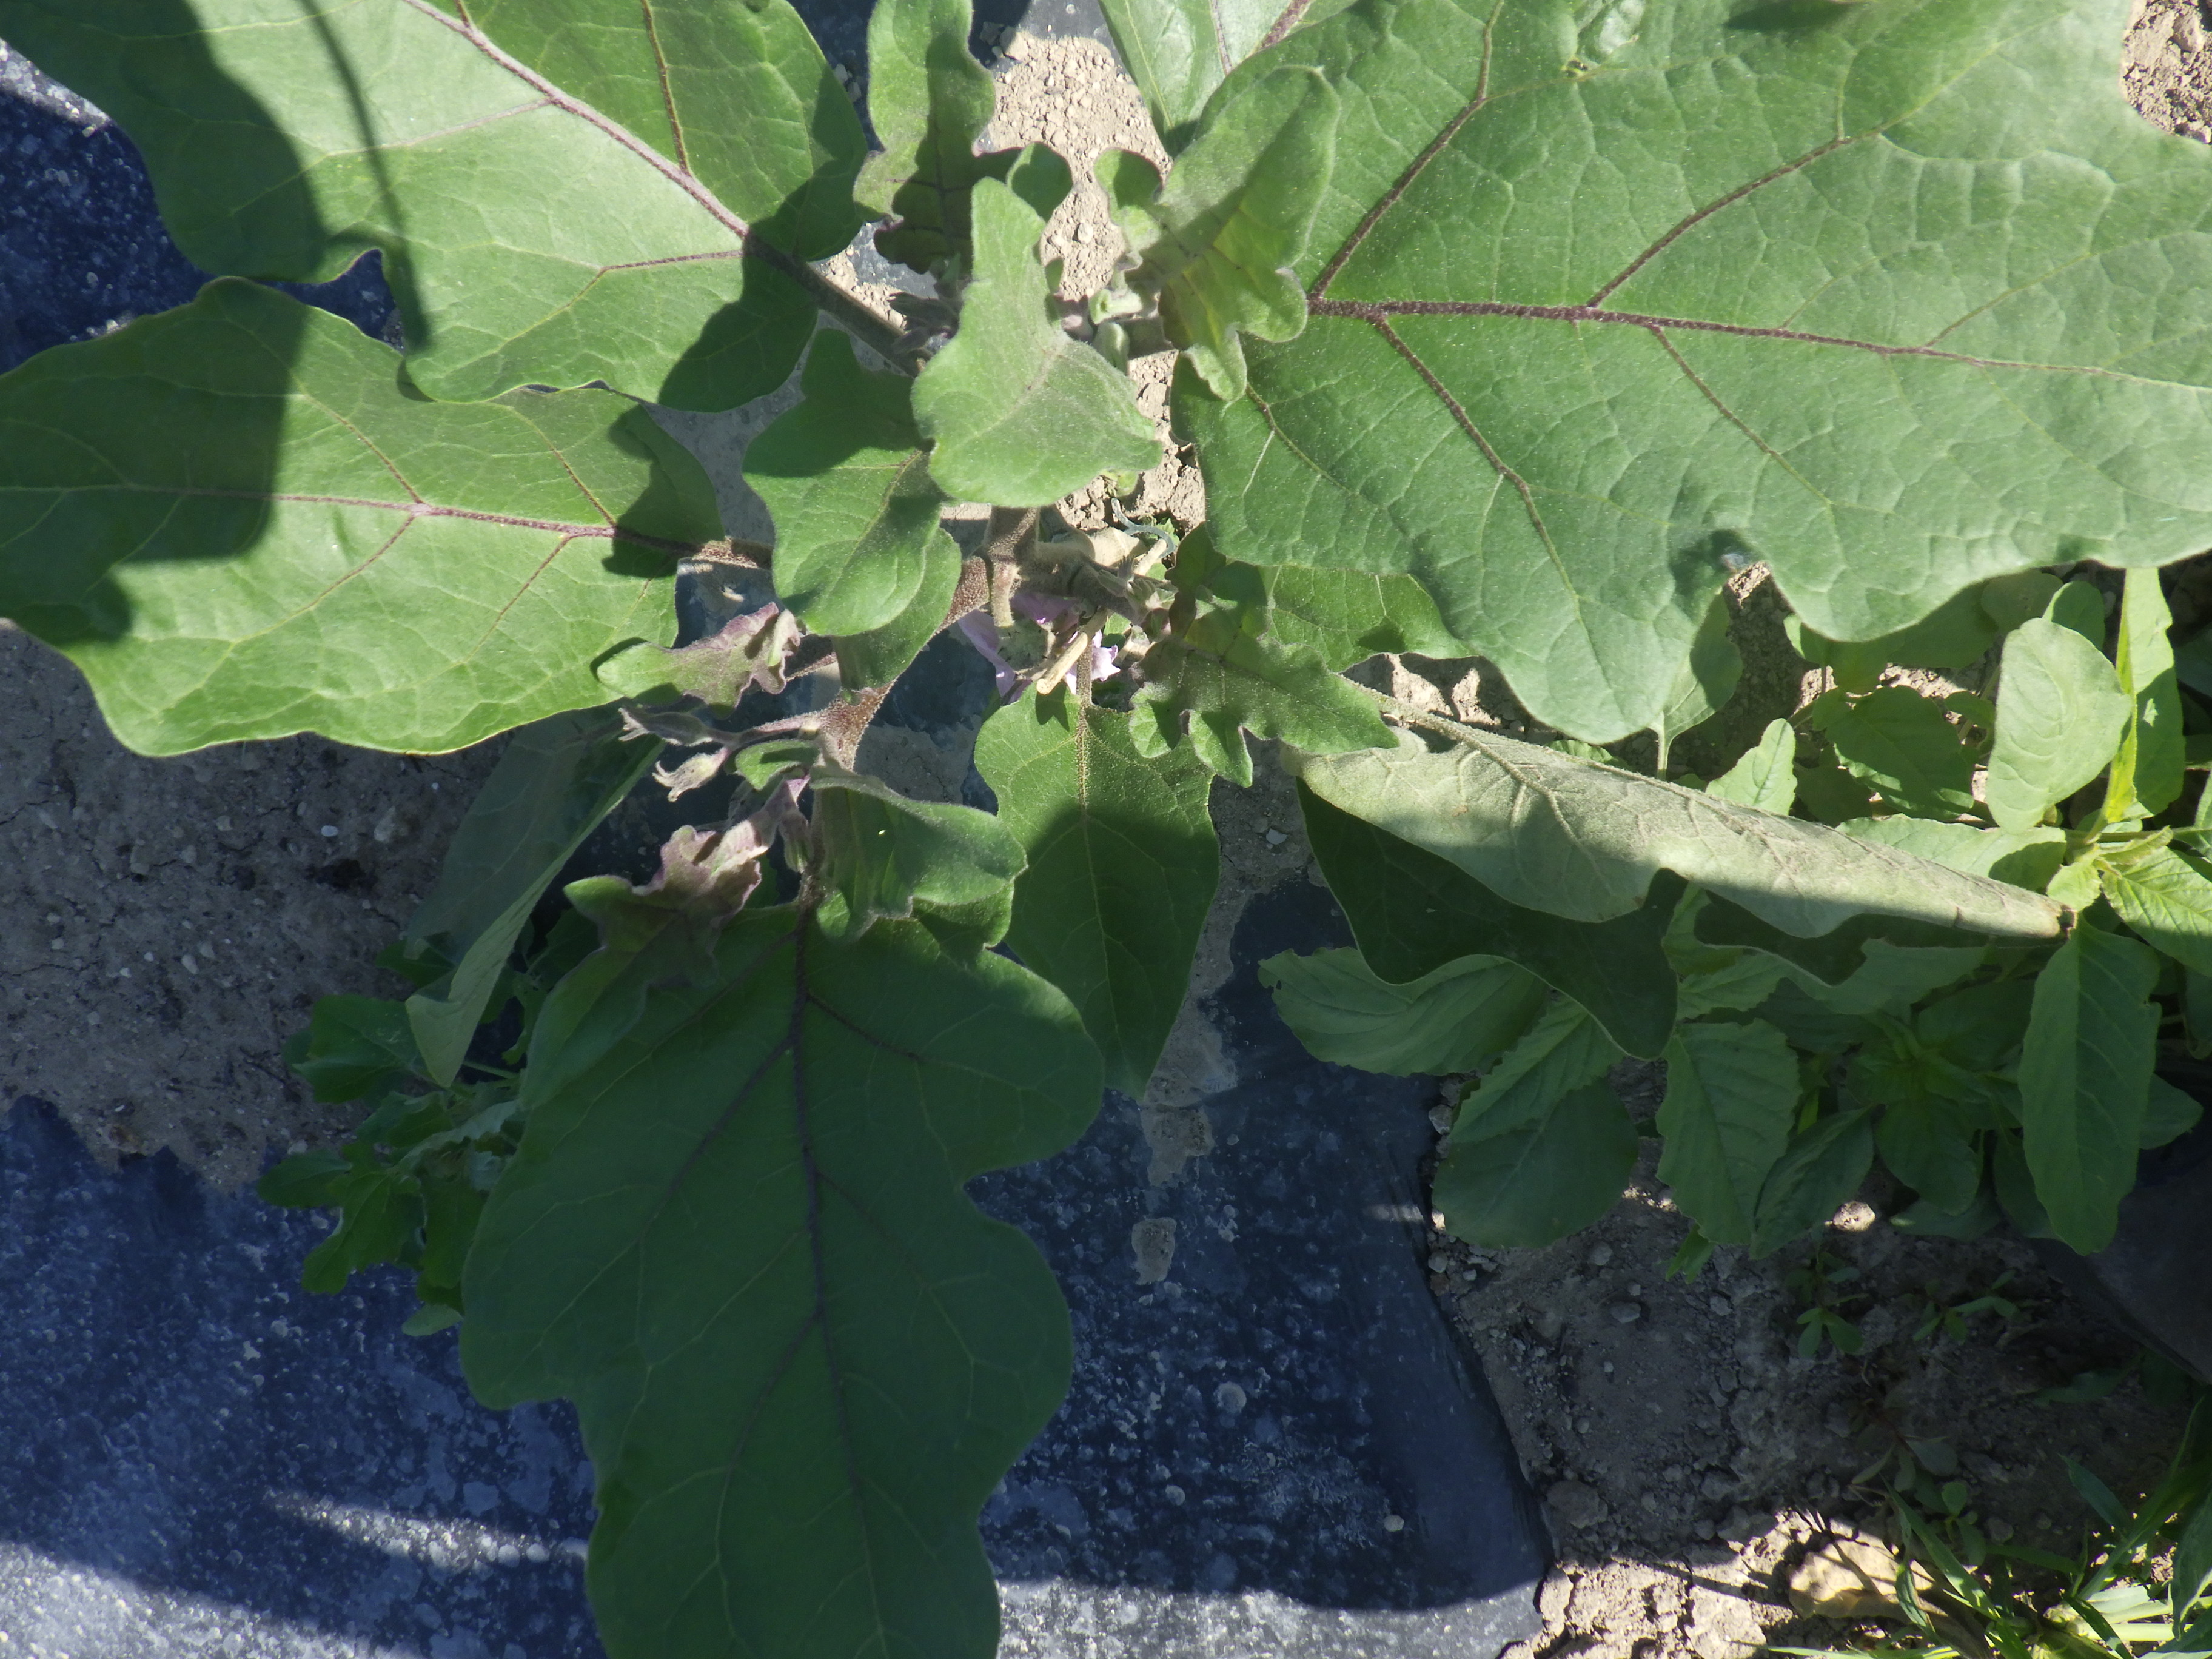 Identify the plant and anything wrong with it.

aubergine, colorado potato beetle
